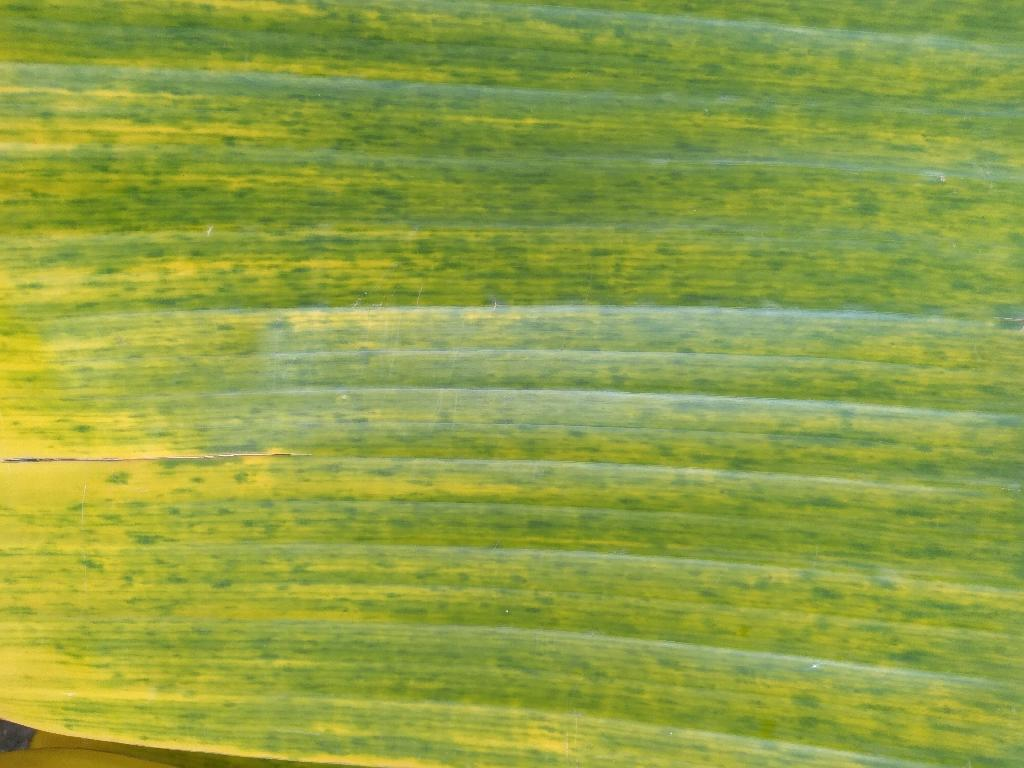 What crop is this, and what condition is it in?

banana, fusarium wilt race 1
